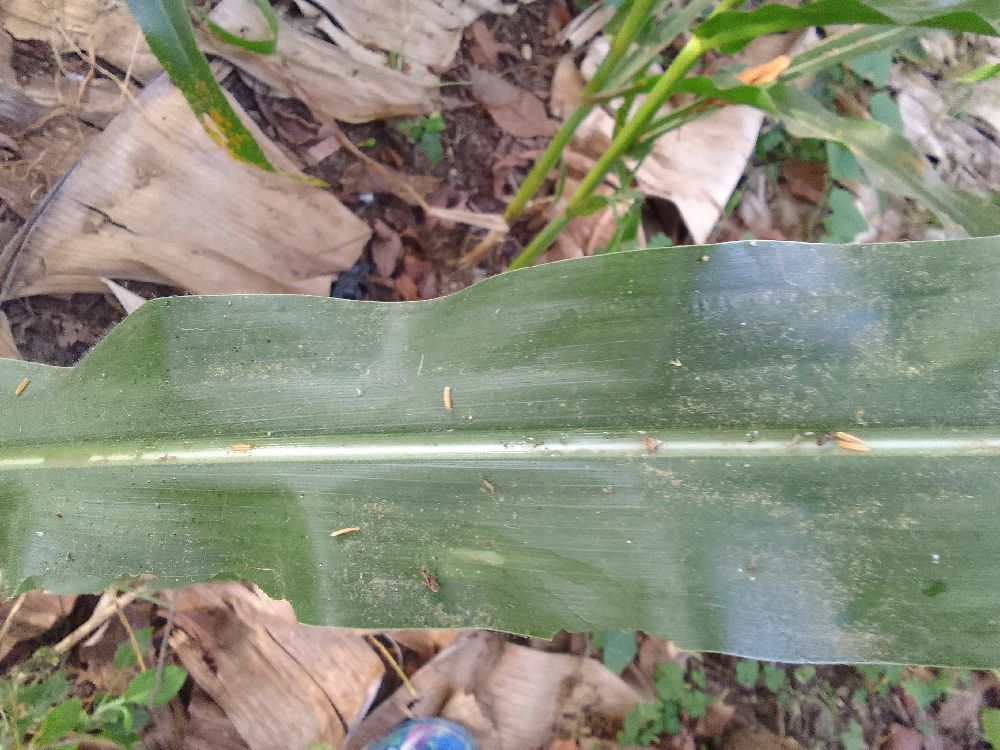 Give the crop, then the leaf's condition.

maize, healthy
